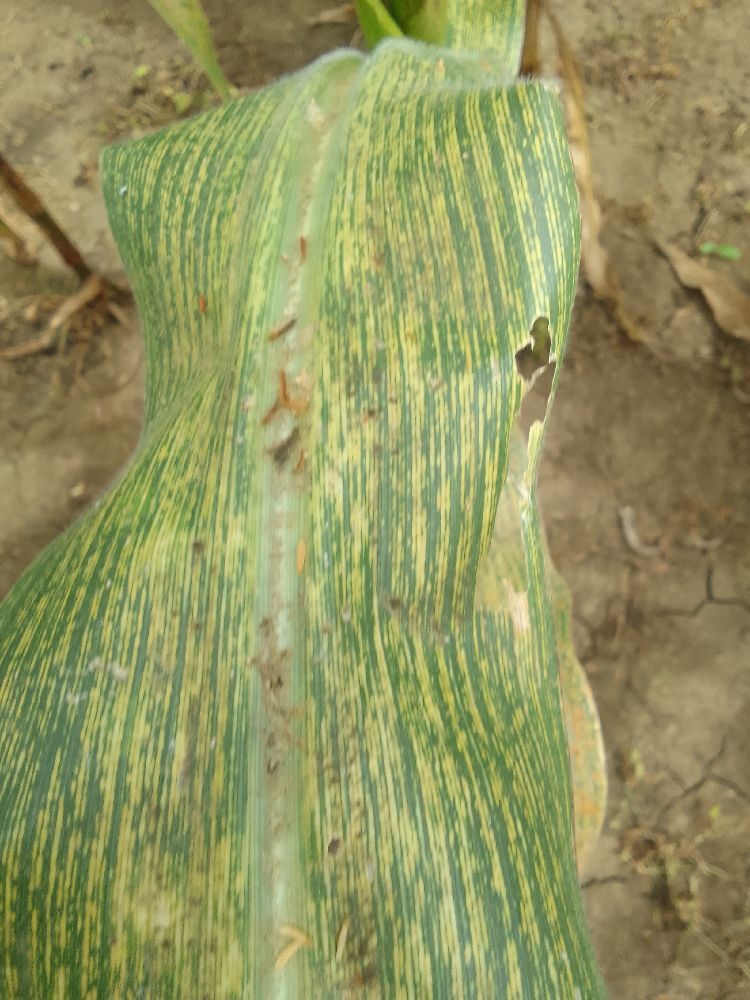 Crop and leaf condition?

maize, maize streak virus
